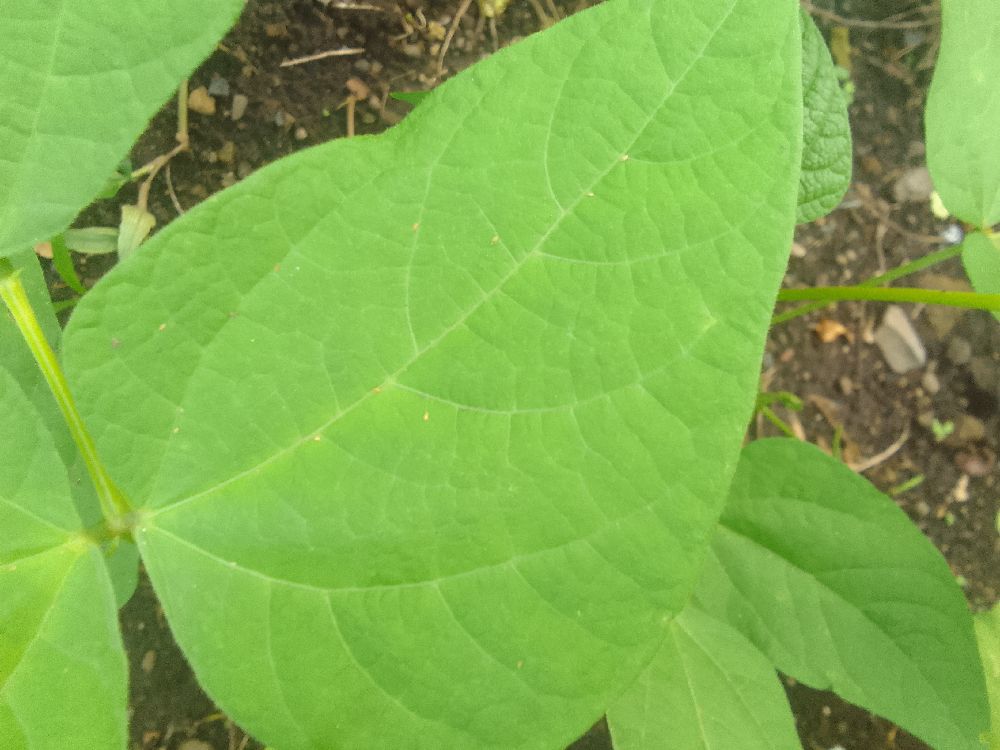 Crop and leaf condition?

common bean, healthy
